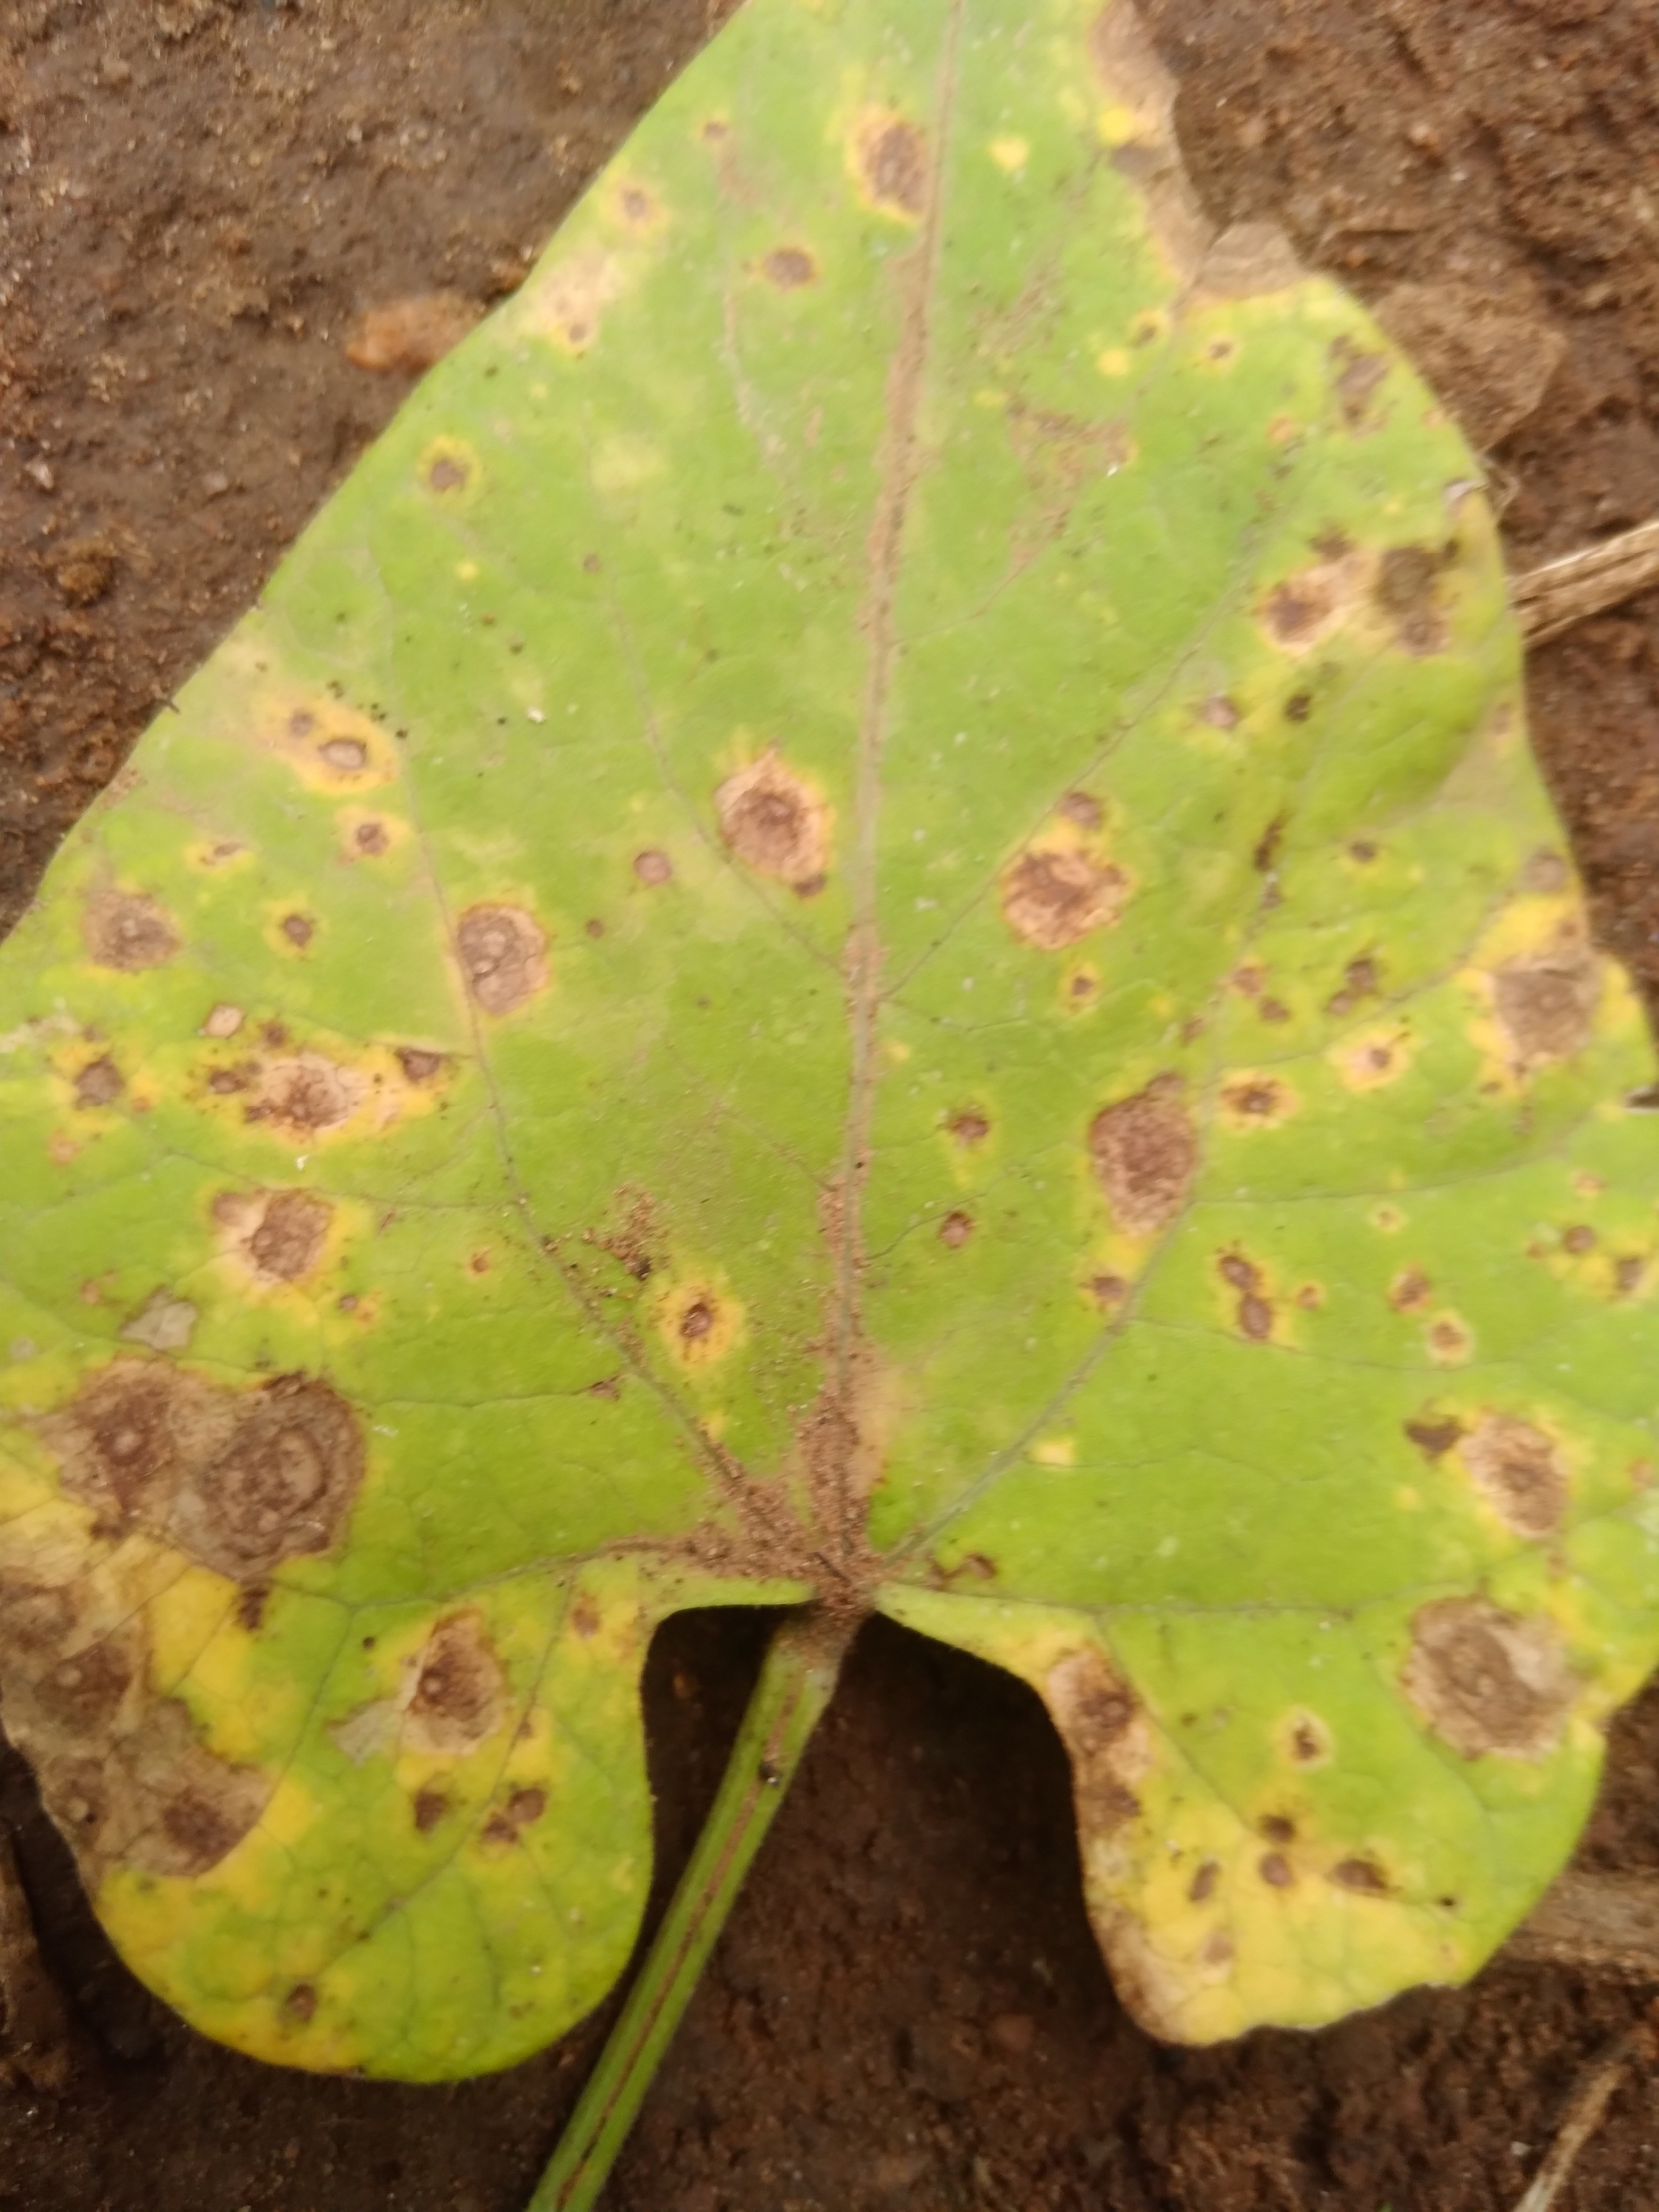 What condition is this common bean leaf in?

rust
